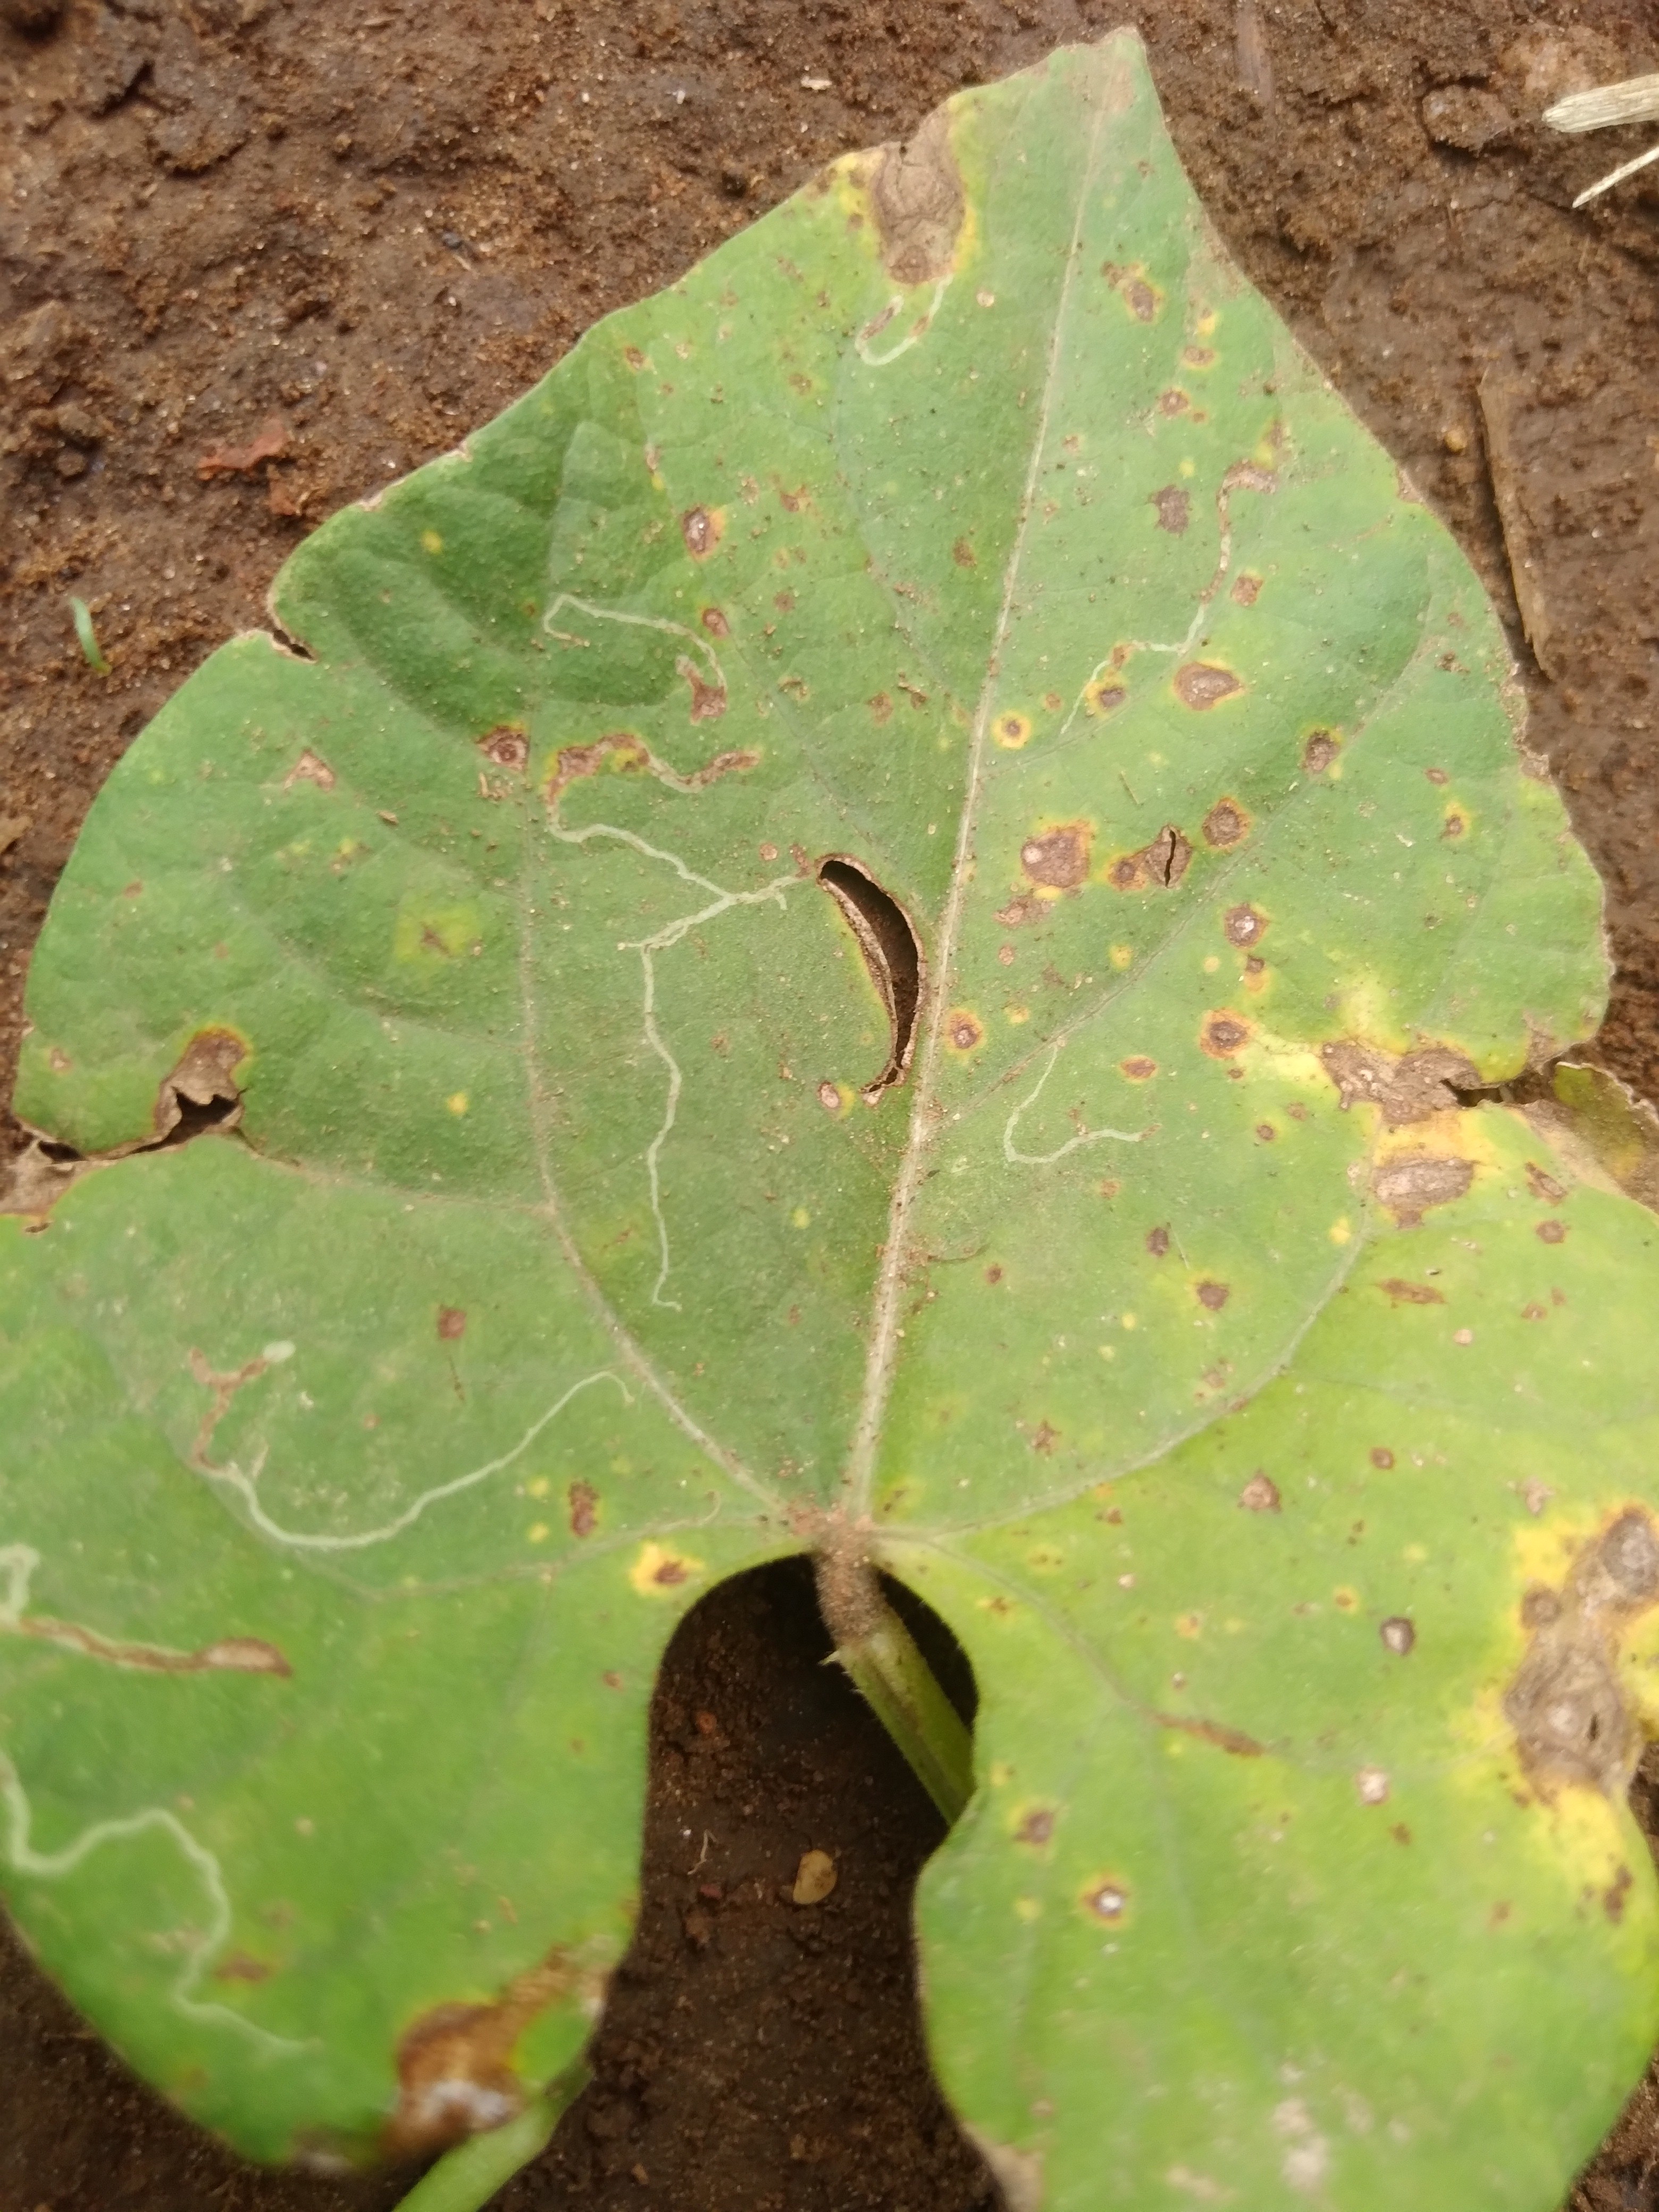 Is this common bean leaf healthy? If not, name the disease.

rust
